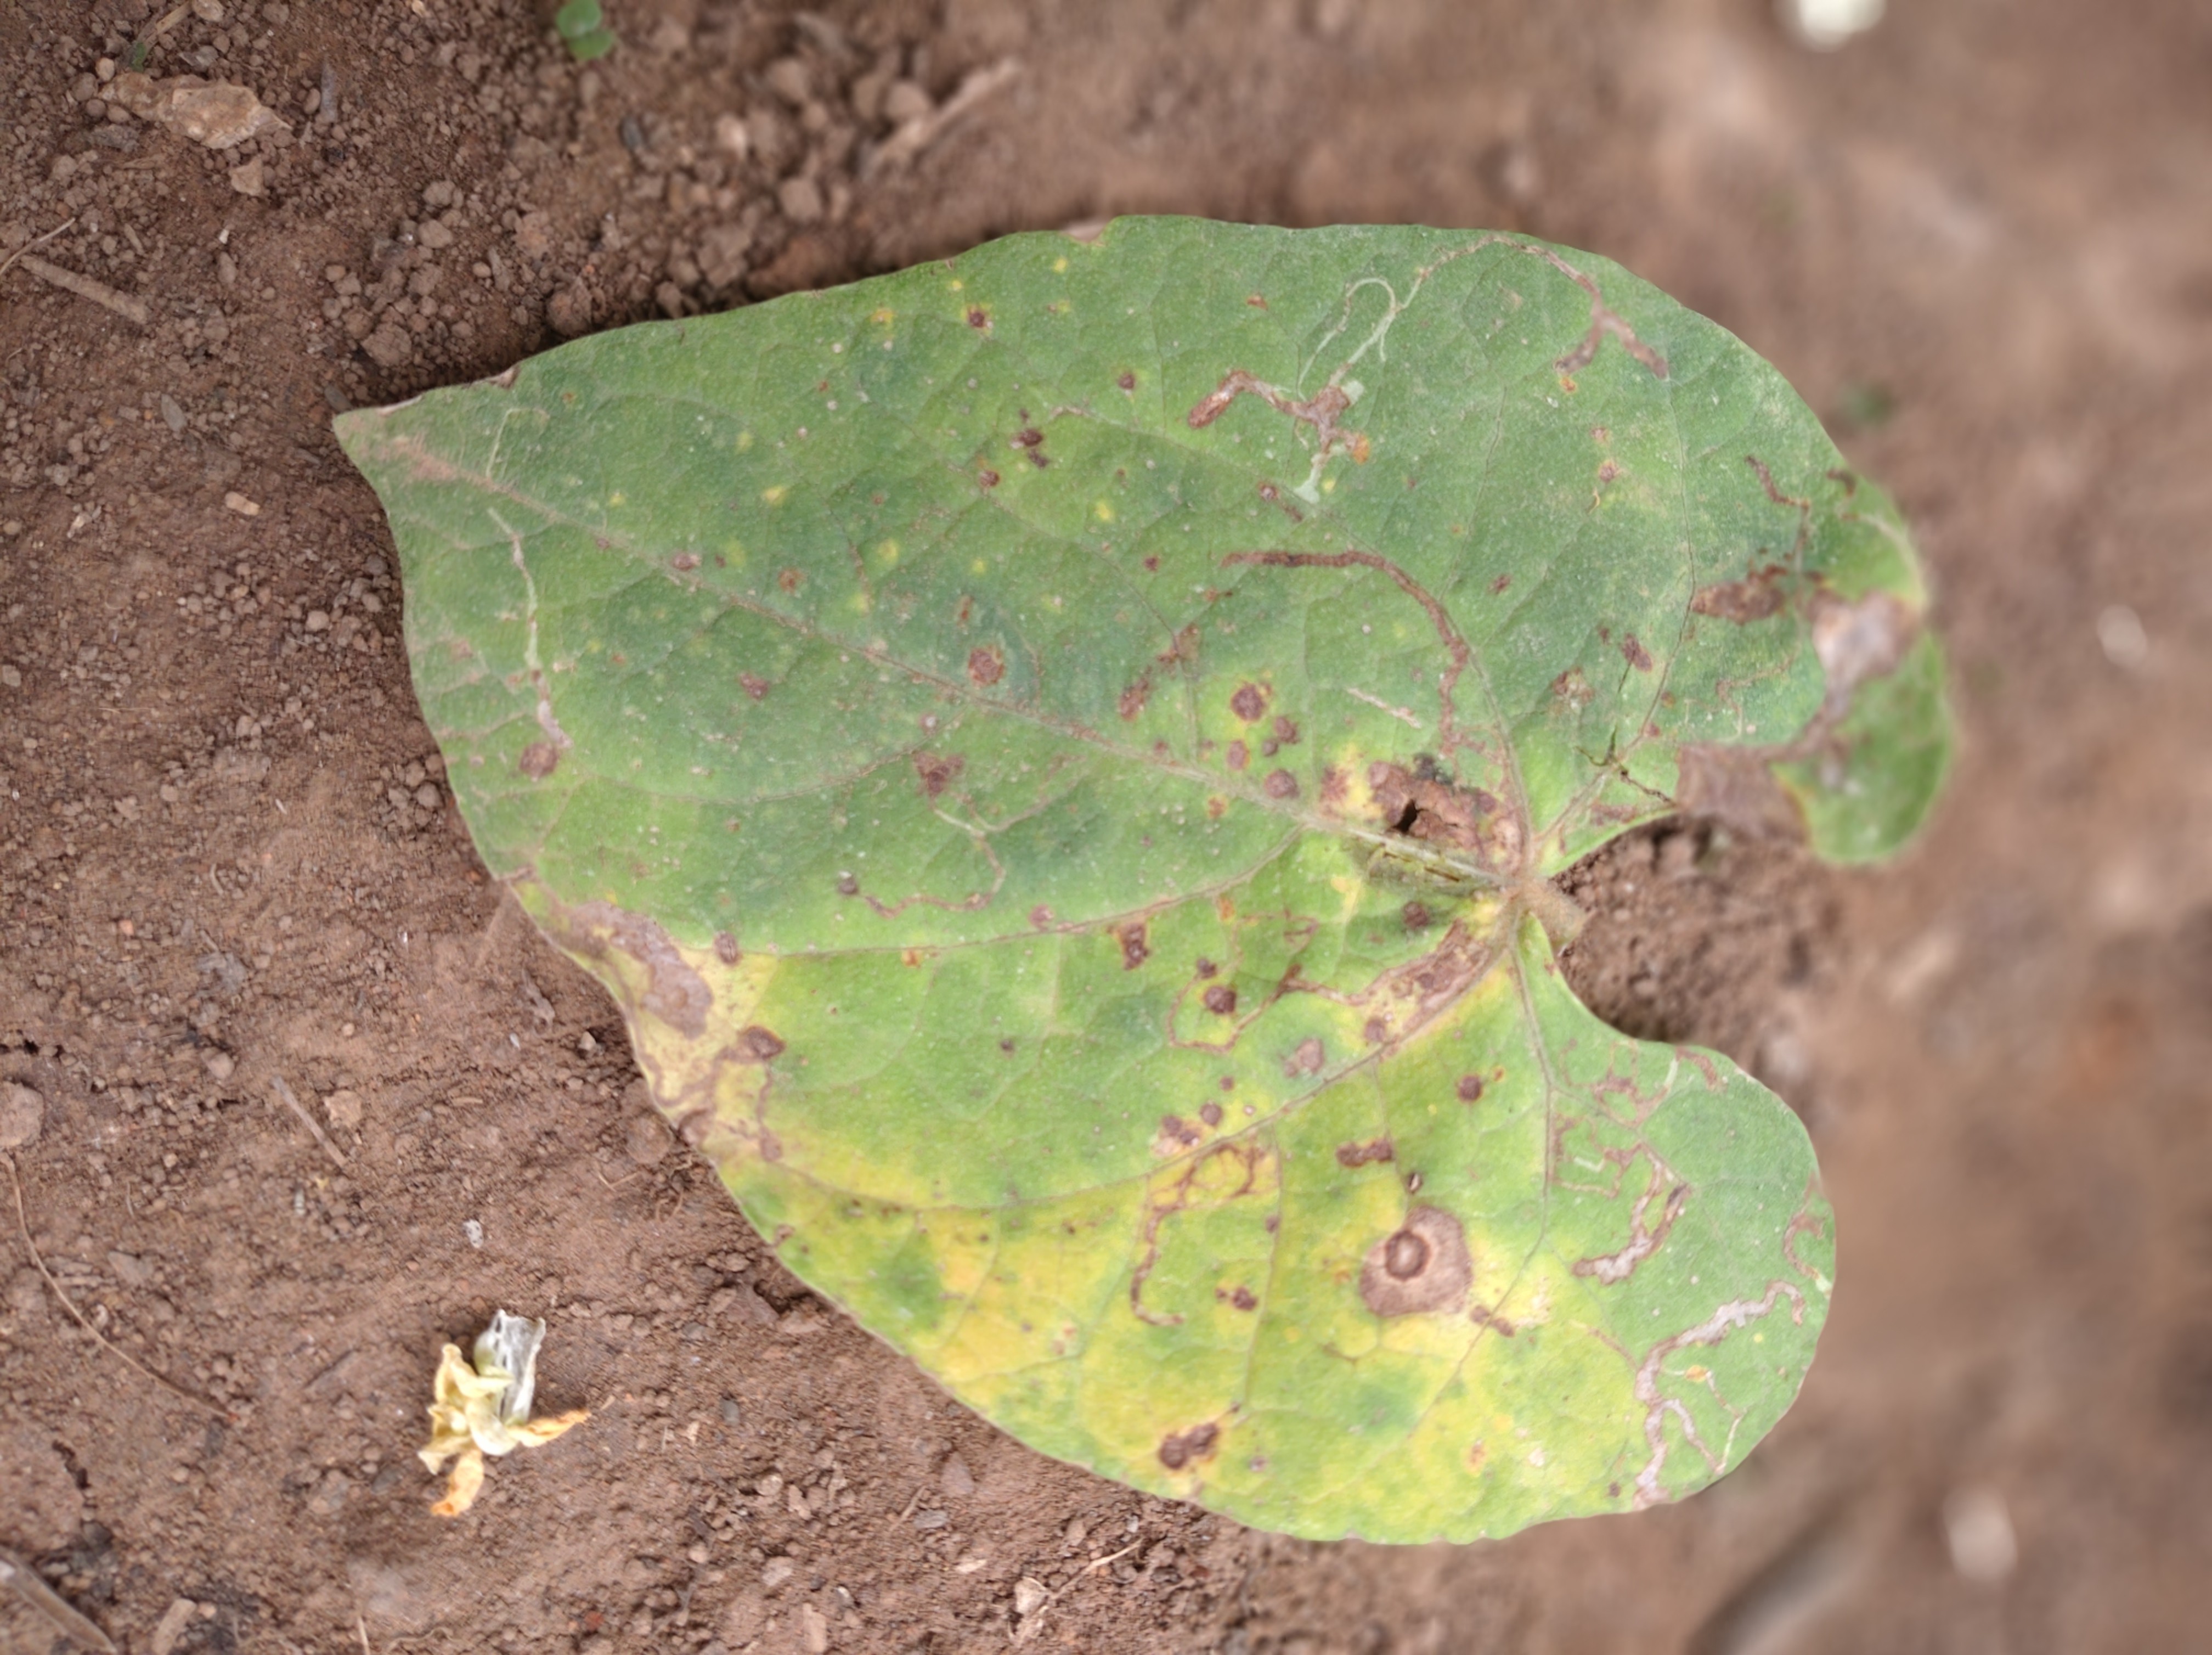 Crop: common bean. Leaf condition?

rust
